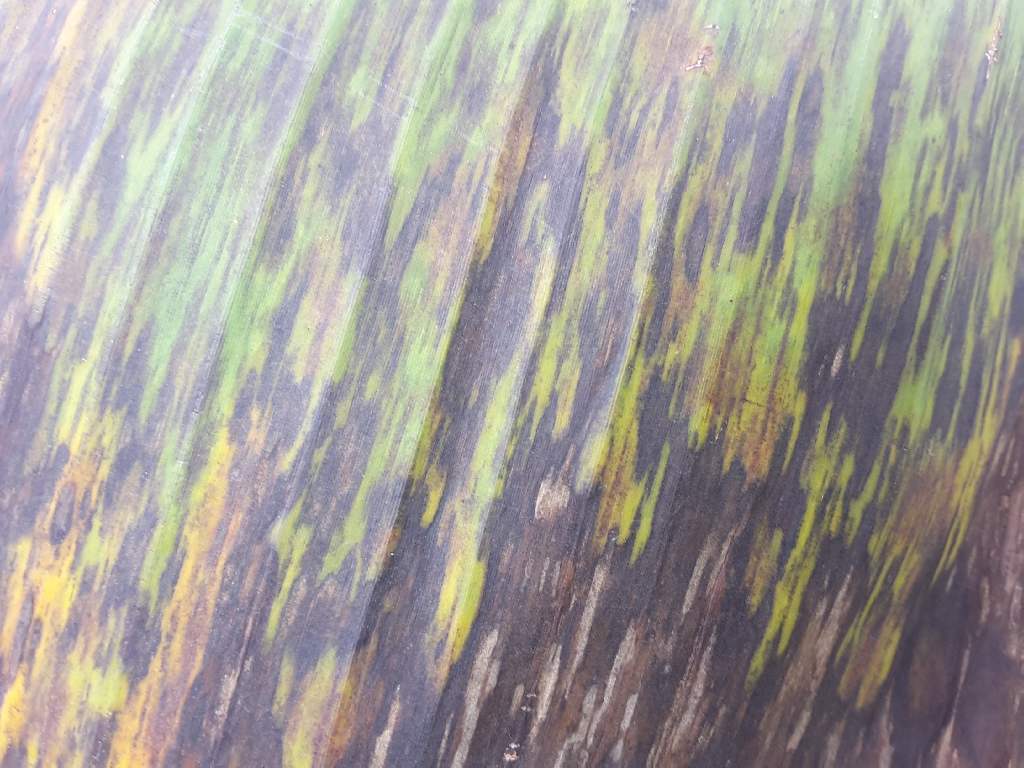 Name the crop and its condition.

banana, black sigatoka
